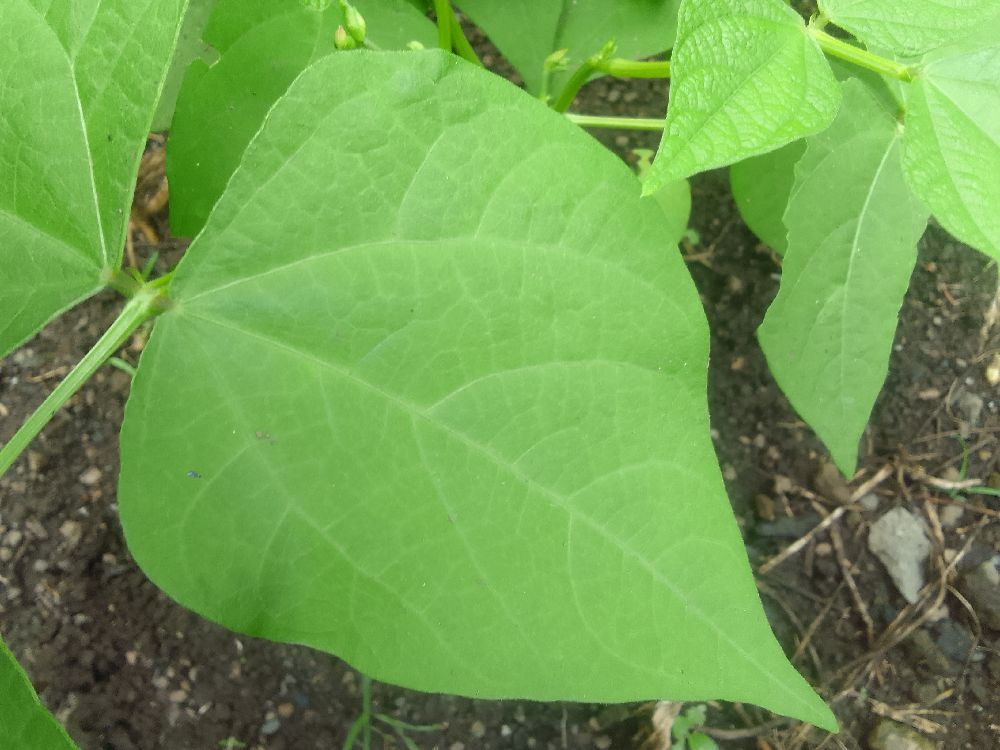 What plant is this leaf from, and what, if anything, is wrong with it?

common bean, healthy
